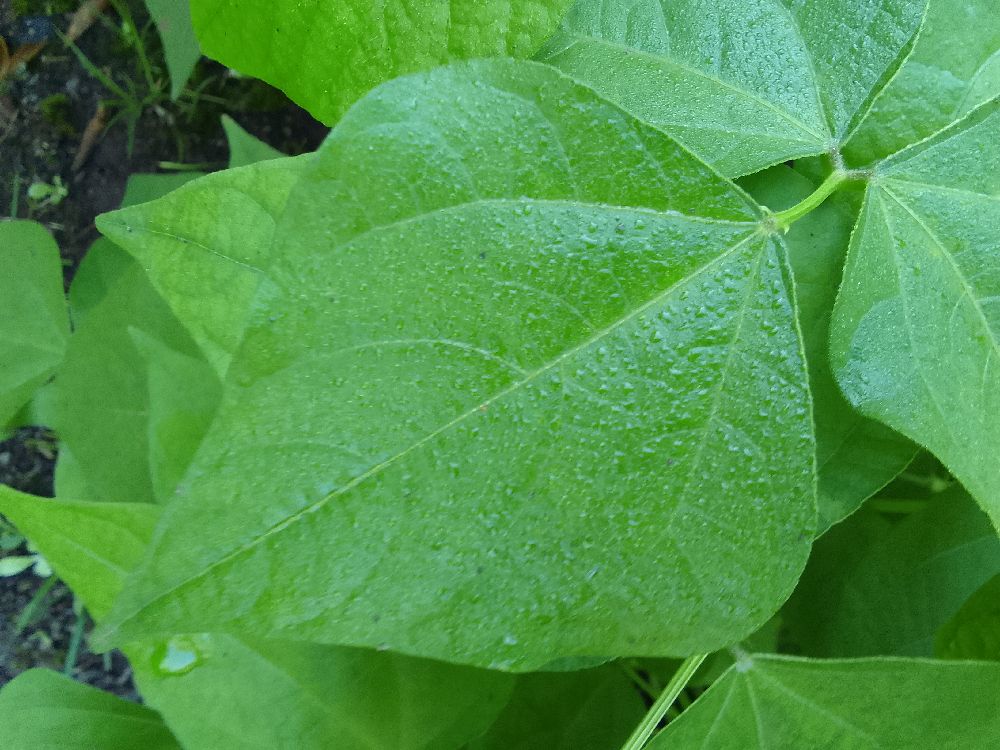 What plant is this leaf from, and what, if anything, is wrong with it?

common bean, healthy
